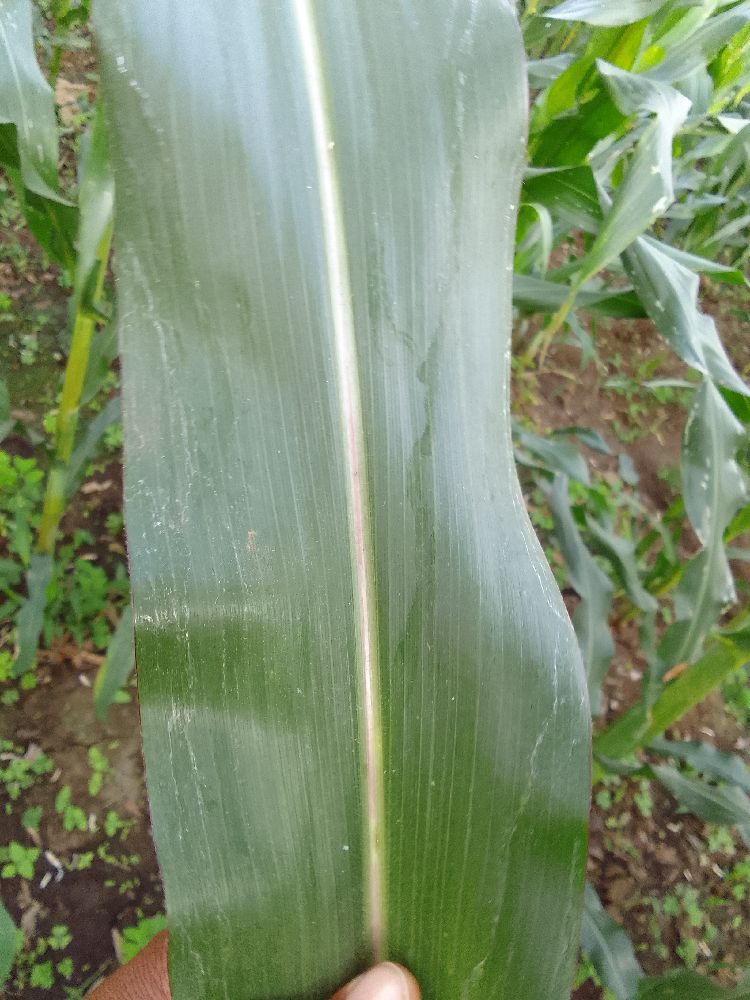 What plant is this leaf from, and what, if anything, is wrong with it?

maize, healthy
